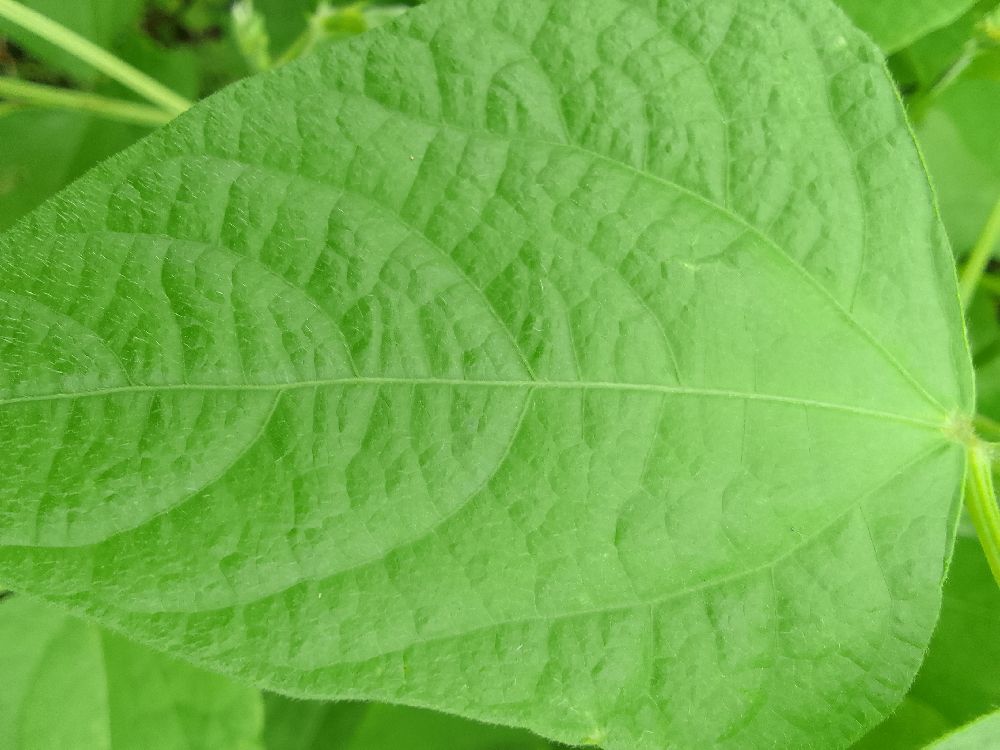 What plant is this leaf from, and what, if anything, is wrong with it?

common bean, healthy
